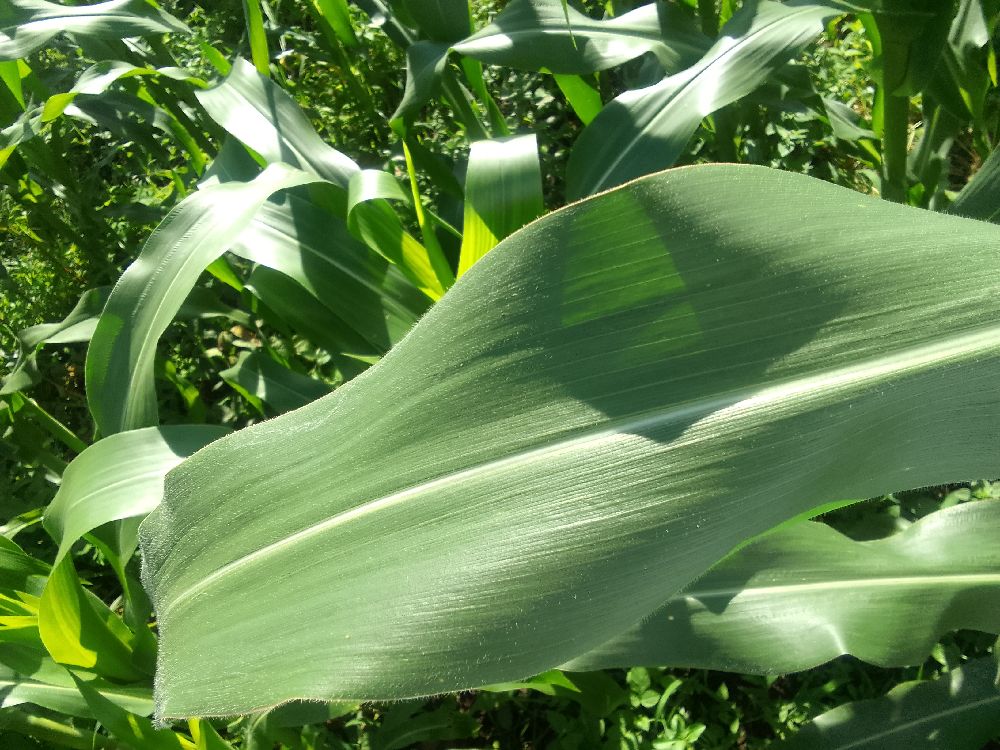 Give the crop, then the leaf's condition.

maize, healthy
